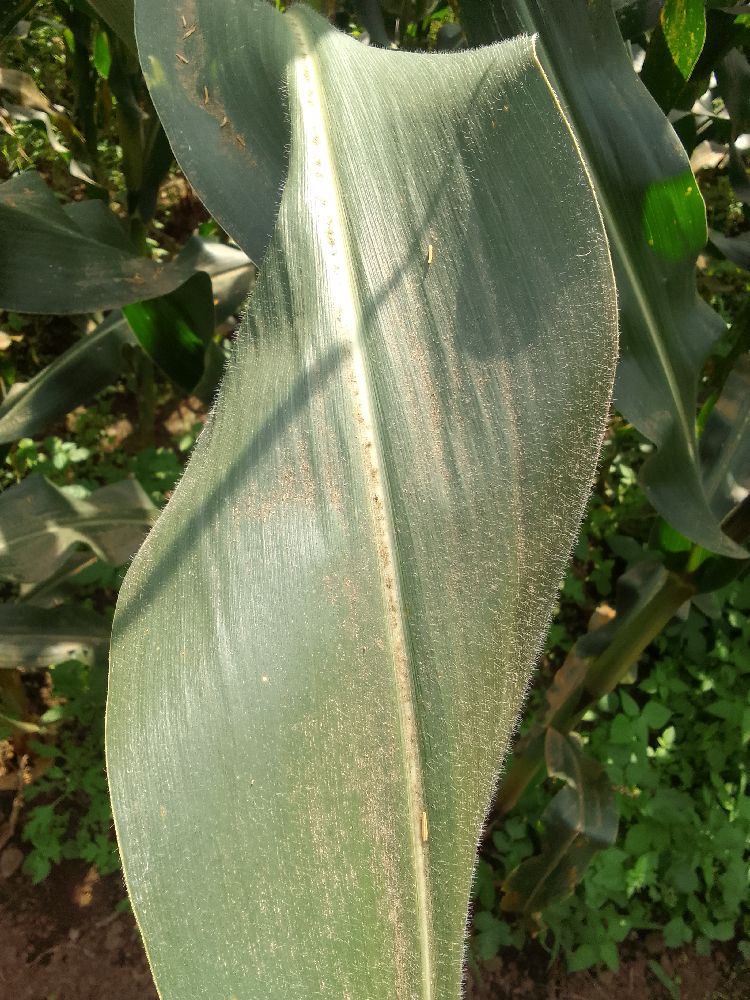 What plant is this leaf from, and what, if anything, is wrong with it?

maize, healthy
